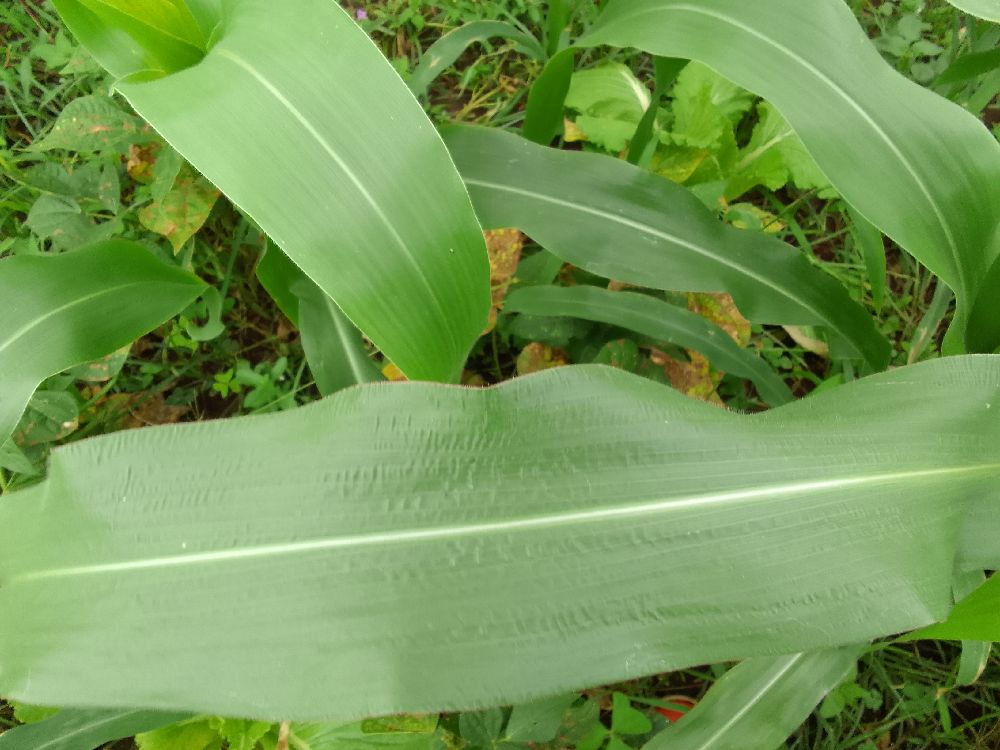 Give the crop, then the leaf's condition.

maize, healthy
